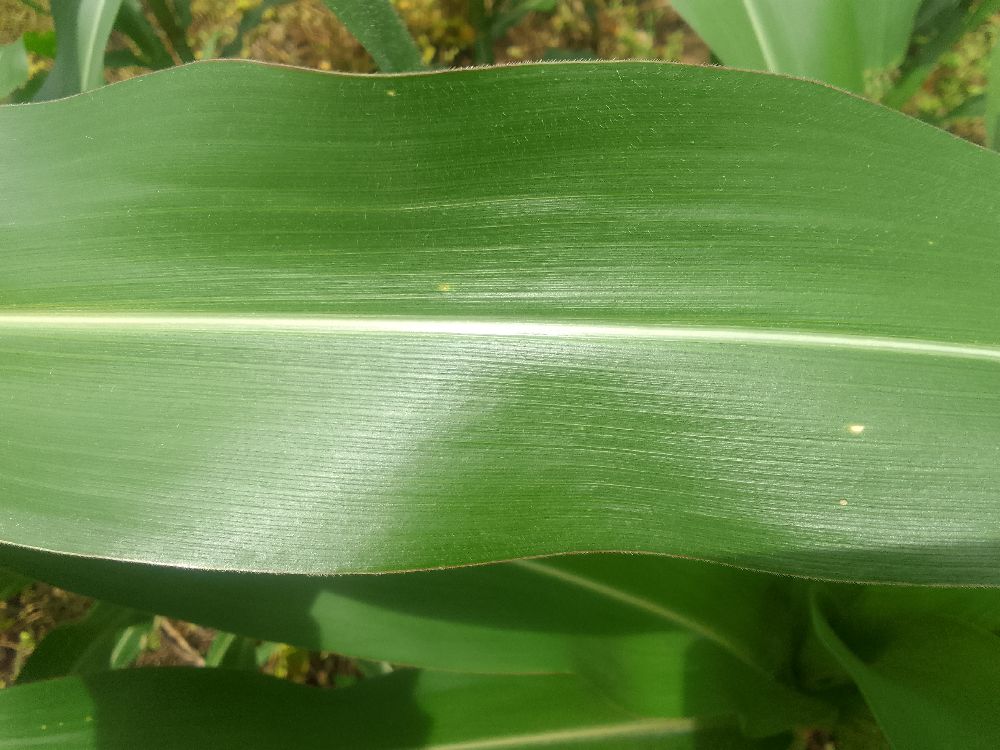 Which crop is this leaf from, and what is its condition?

maize, healthy
